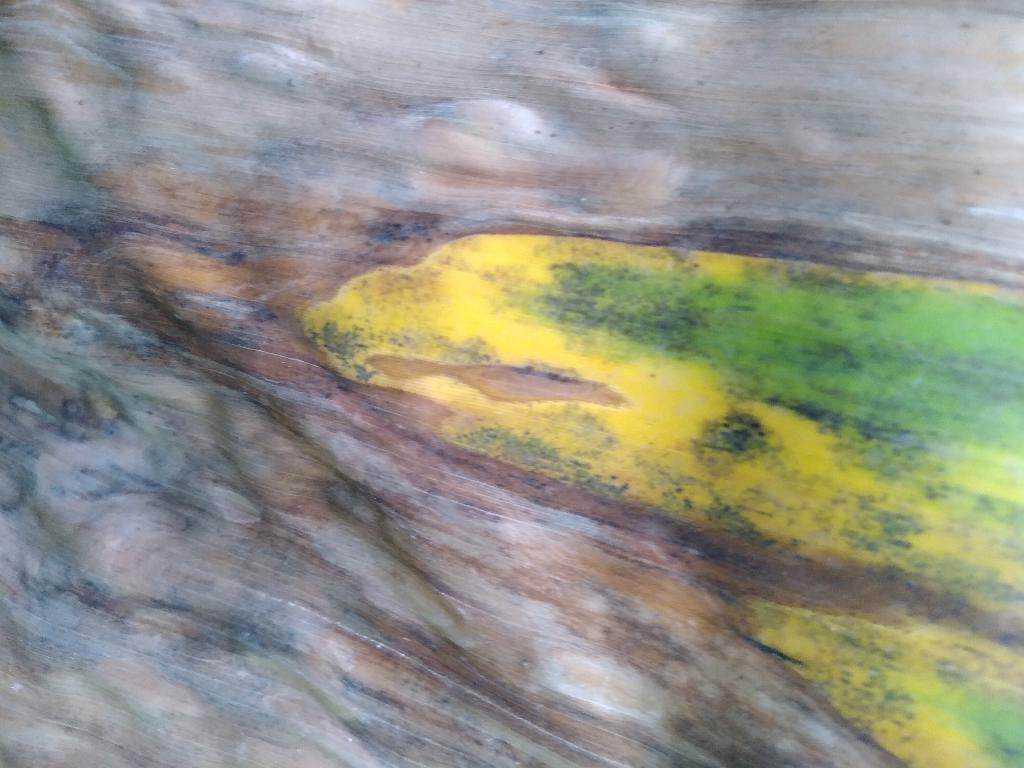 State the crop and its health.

banana, black sigatoka
